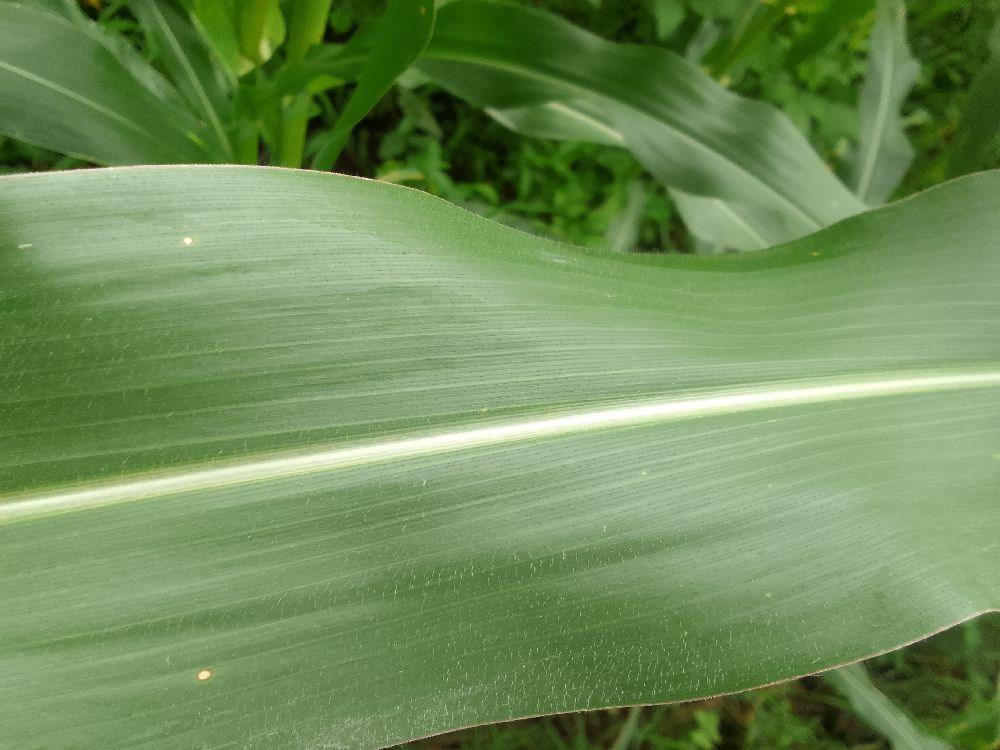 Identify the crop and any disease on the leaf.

maize, healthy
